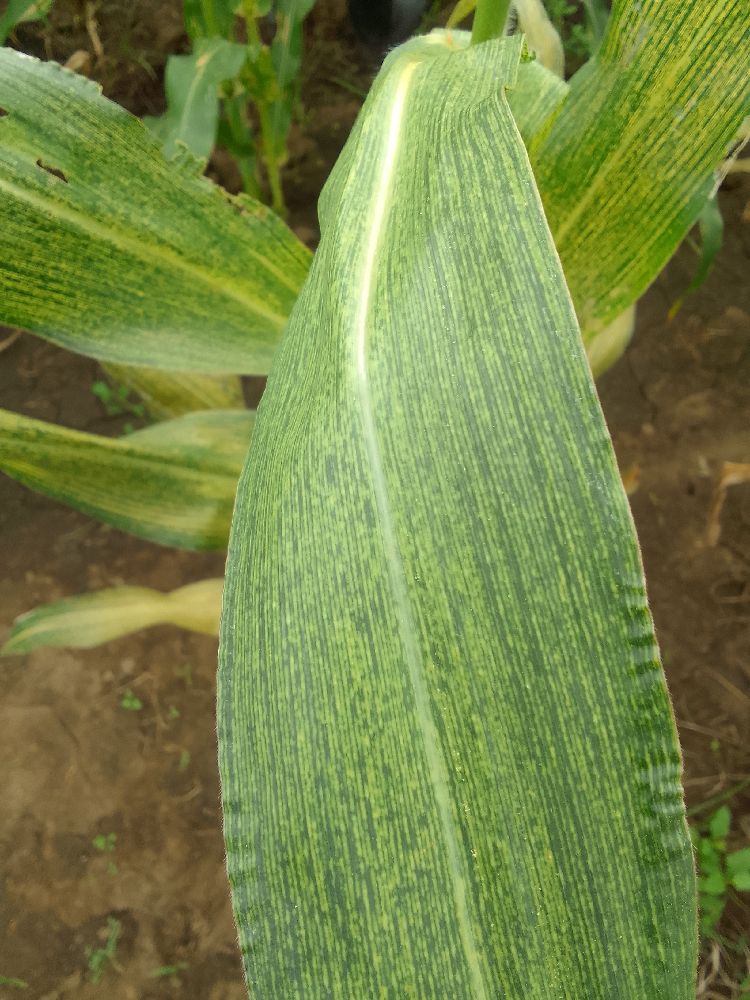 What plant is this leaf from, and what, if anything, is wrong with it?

maize, maize streak virus
